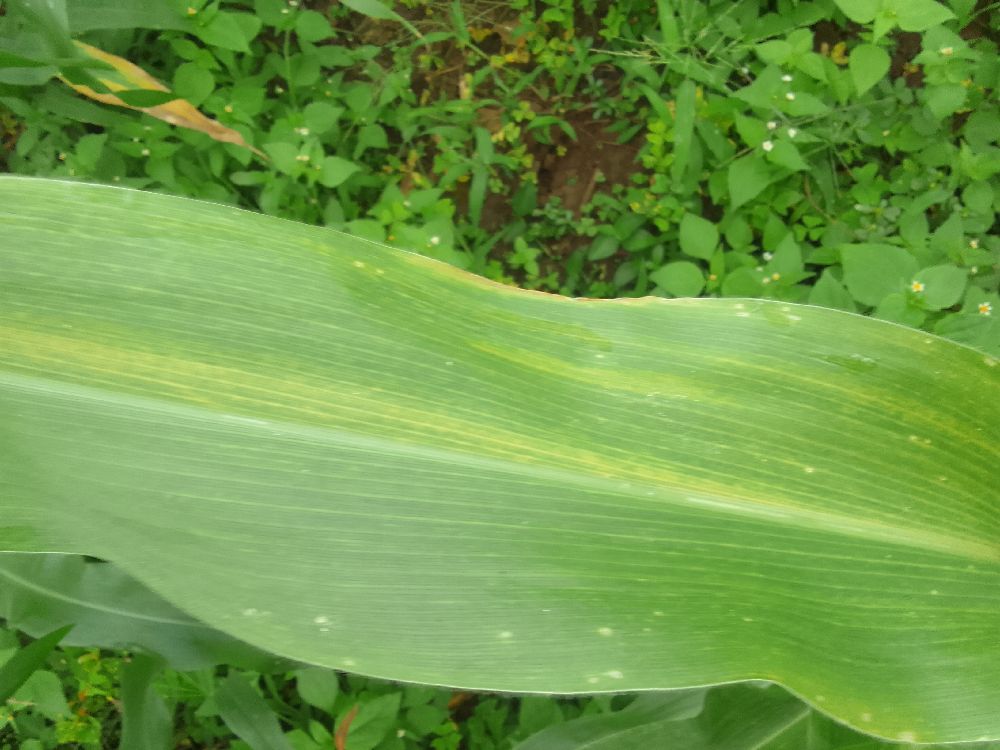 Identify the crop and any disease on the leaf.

maize, maize lethal necrosis
